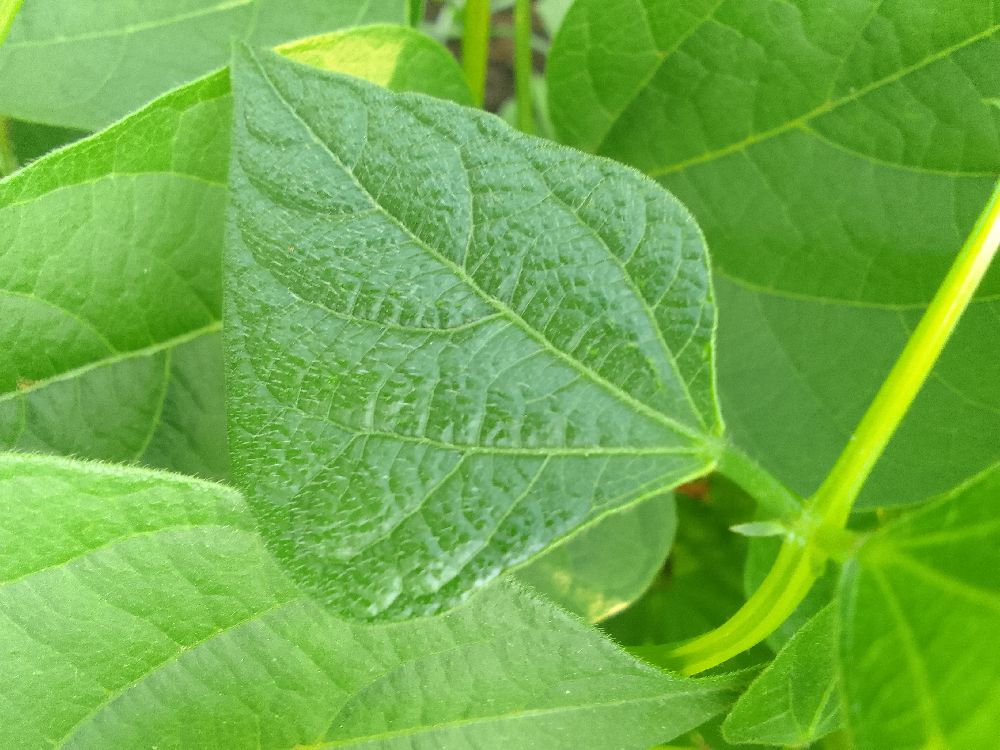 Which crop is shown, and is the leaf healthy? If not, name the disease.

common bean, healthy
